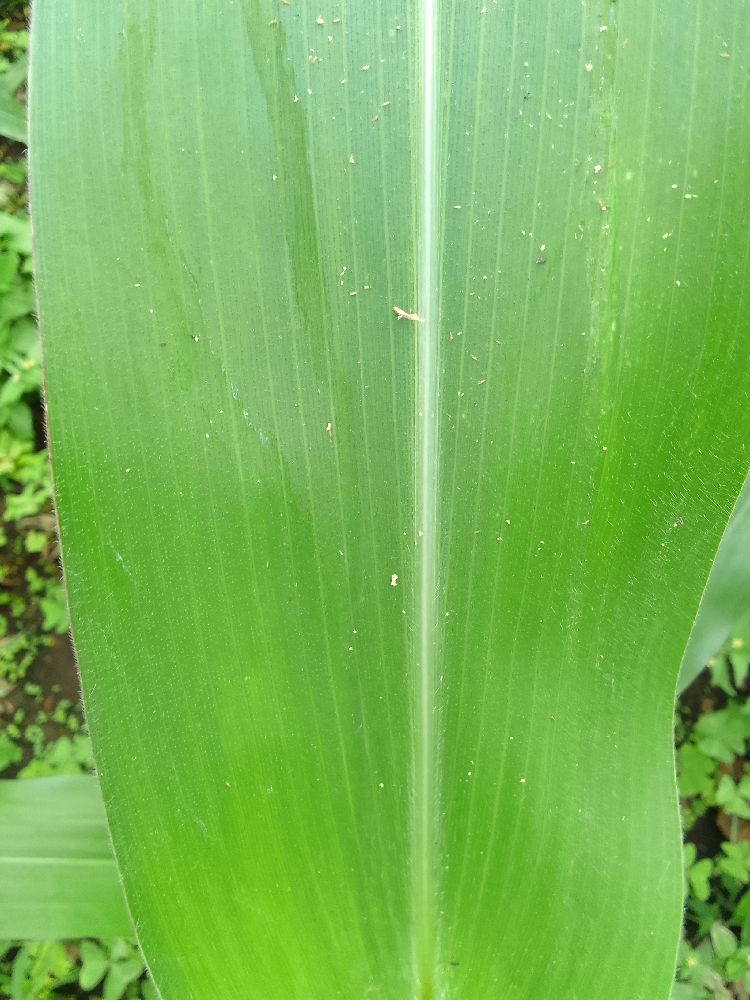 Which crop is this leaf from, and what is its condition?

maize, healthy
